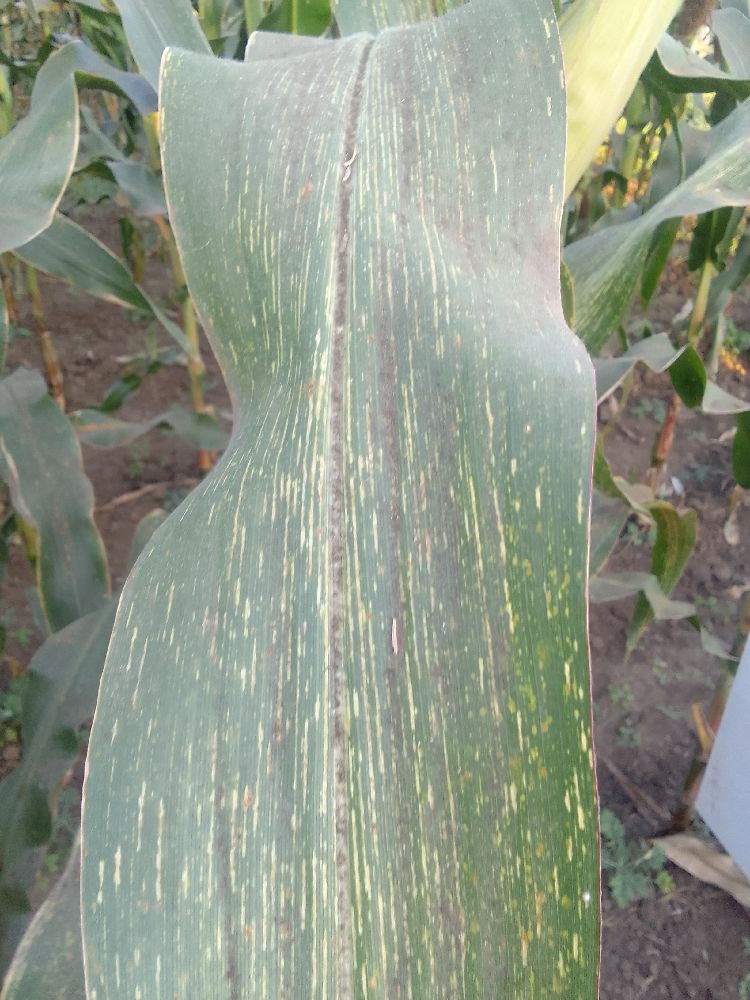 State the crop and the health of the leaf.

maize, maize streak virus
